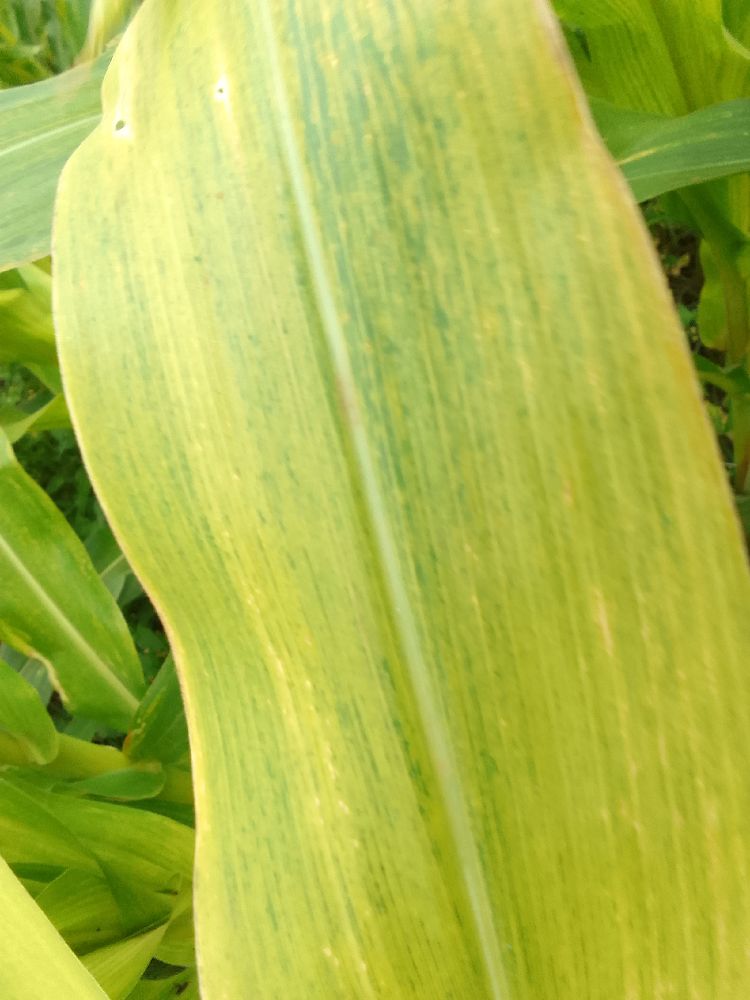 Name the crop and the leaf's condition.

maize, maize lethal necrosis
